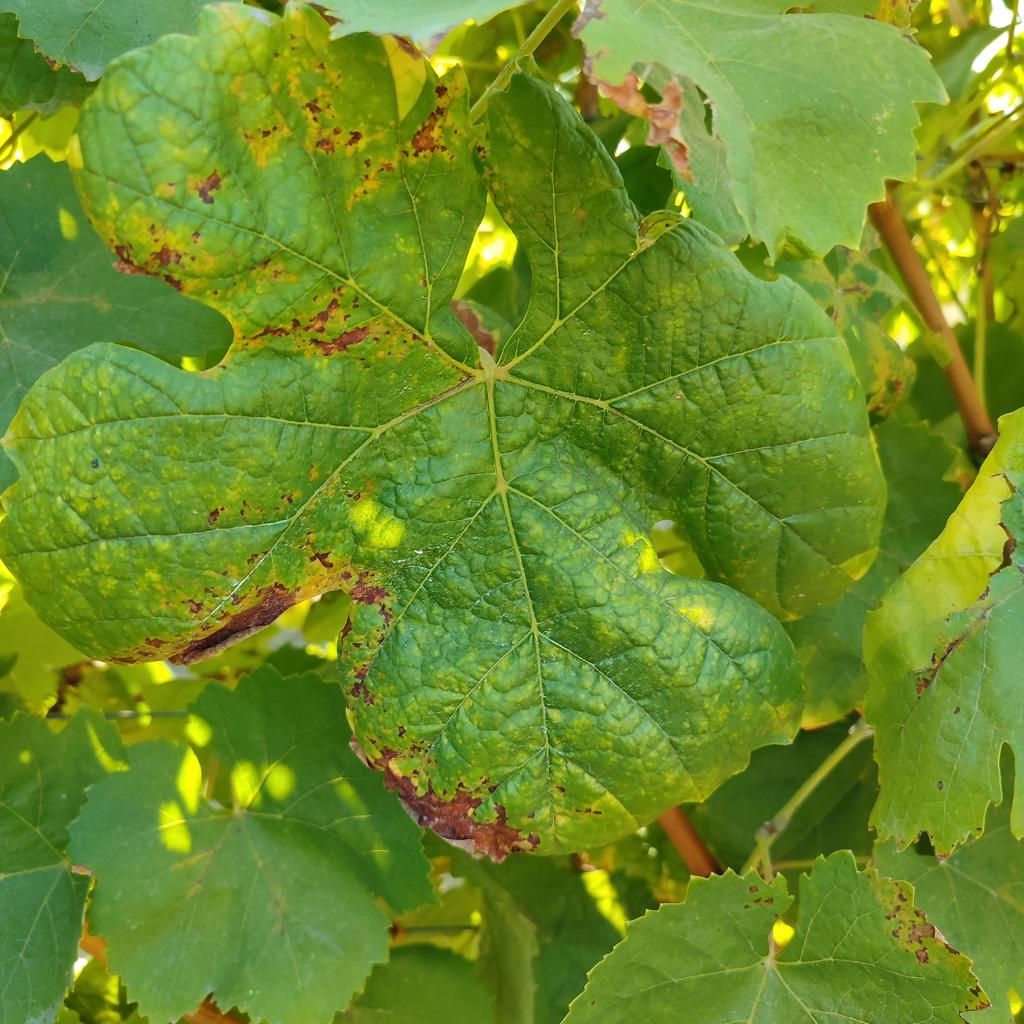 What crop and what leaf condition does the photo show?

grapevine, downy mildew
